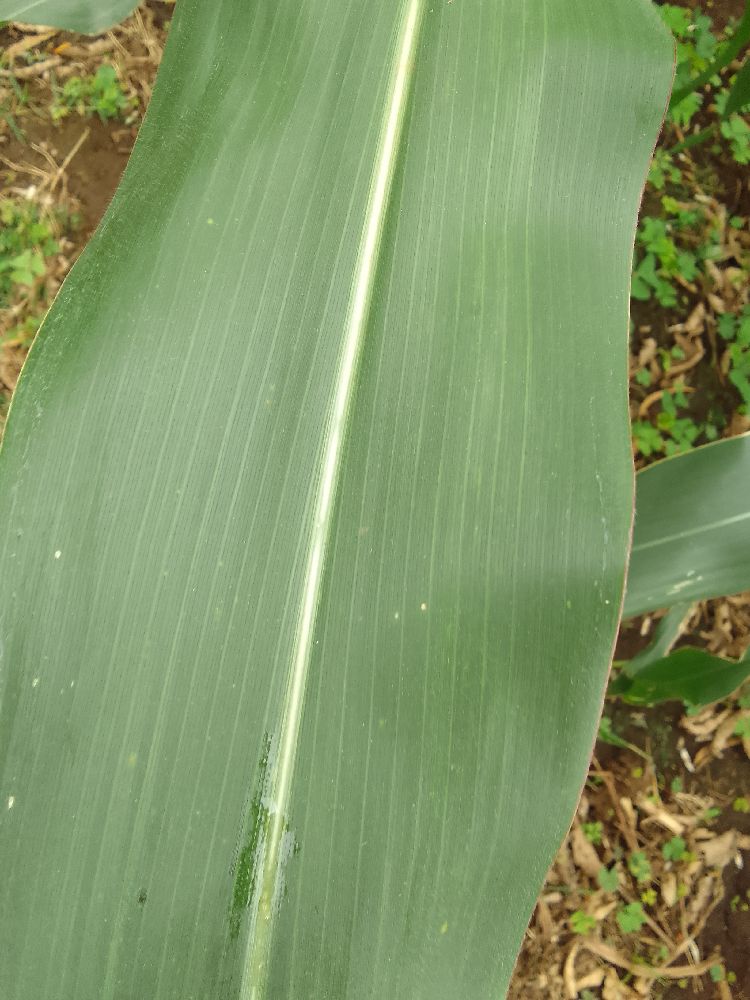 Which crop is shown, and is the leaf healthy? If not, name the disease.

maize, healthy
